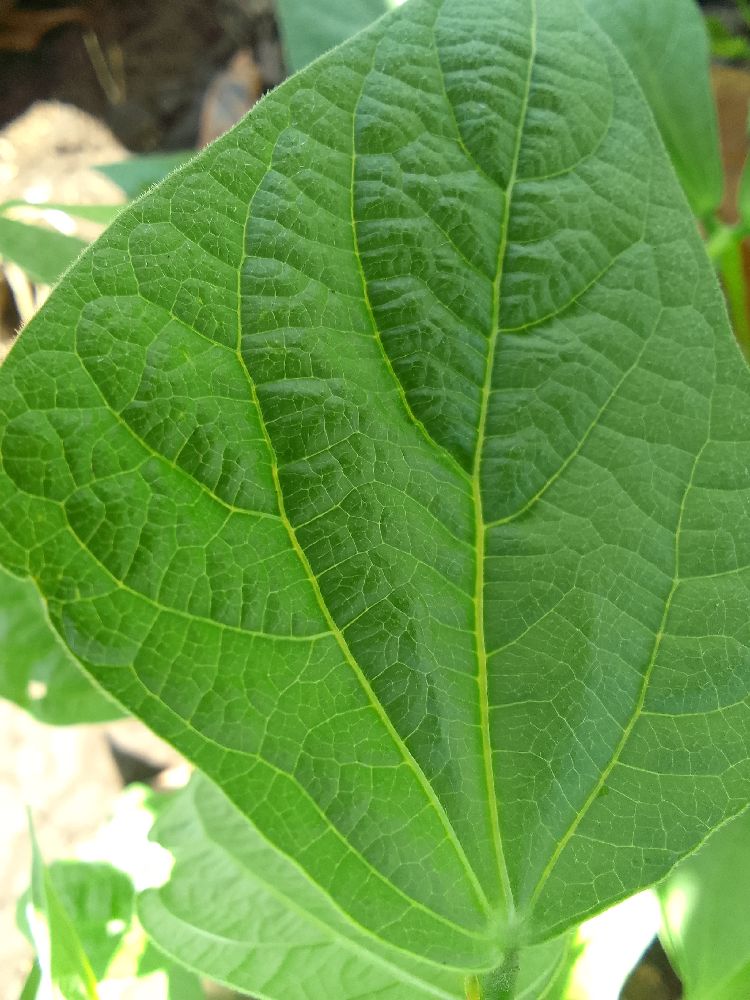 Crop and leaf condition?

common bean, healthy
